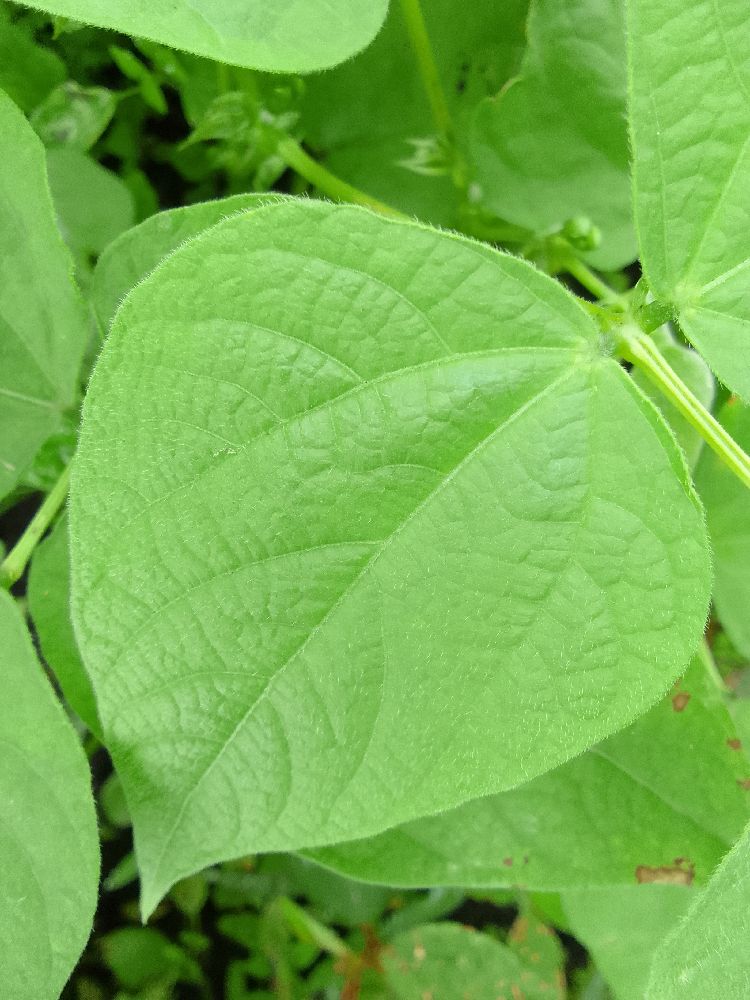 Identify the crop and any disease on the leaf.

common bean, healthy
